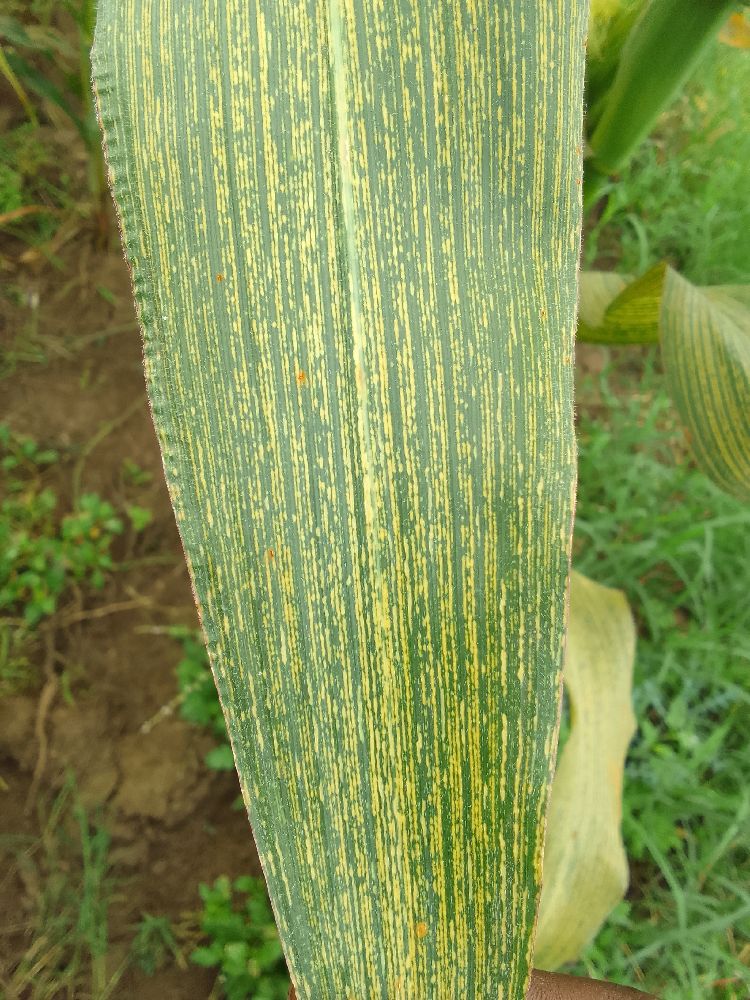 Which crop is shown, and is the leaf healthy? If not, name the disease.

maize, maize streak virus
